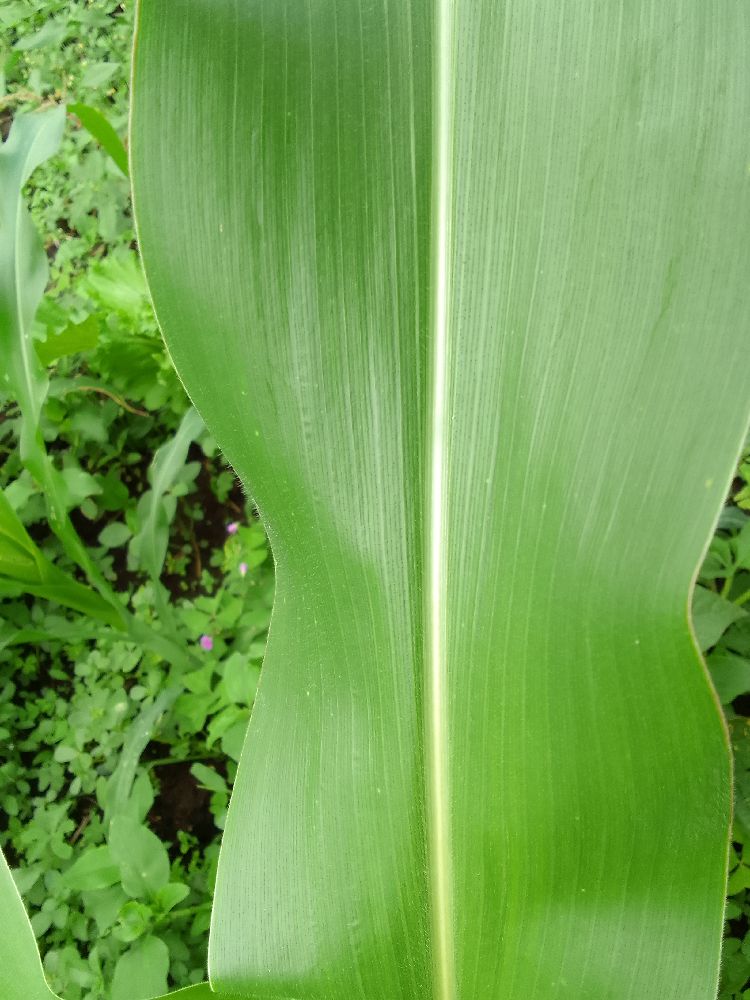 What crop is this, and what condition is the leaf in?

maize, healthy
